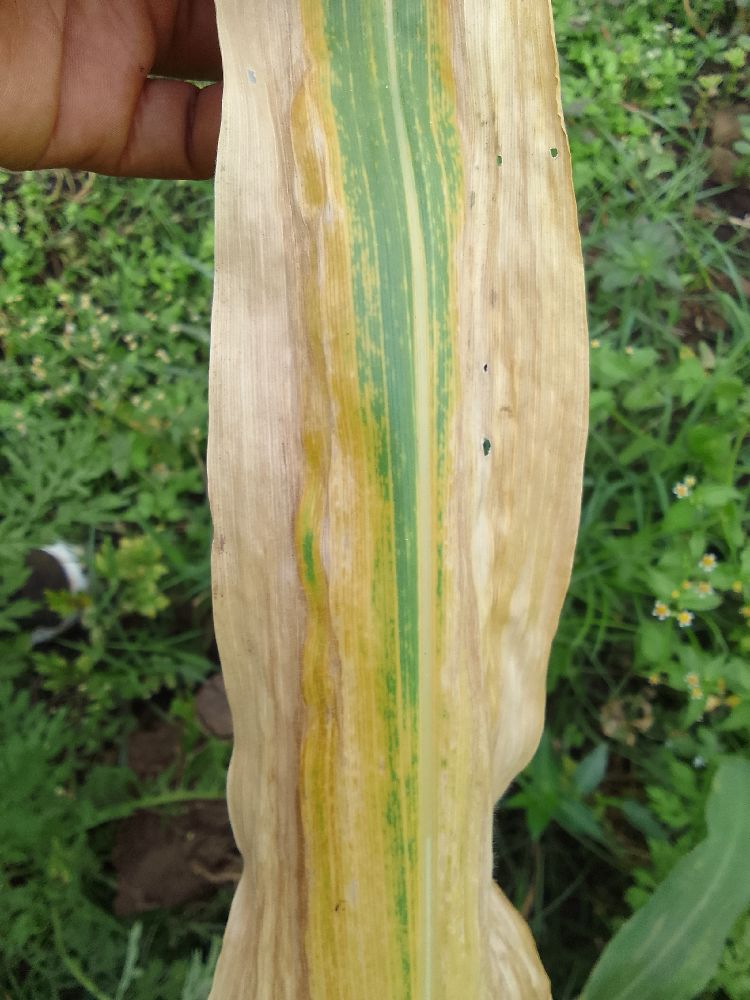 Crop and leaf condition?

maize, maize lethal necrosis
